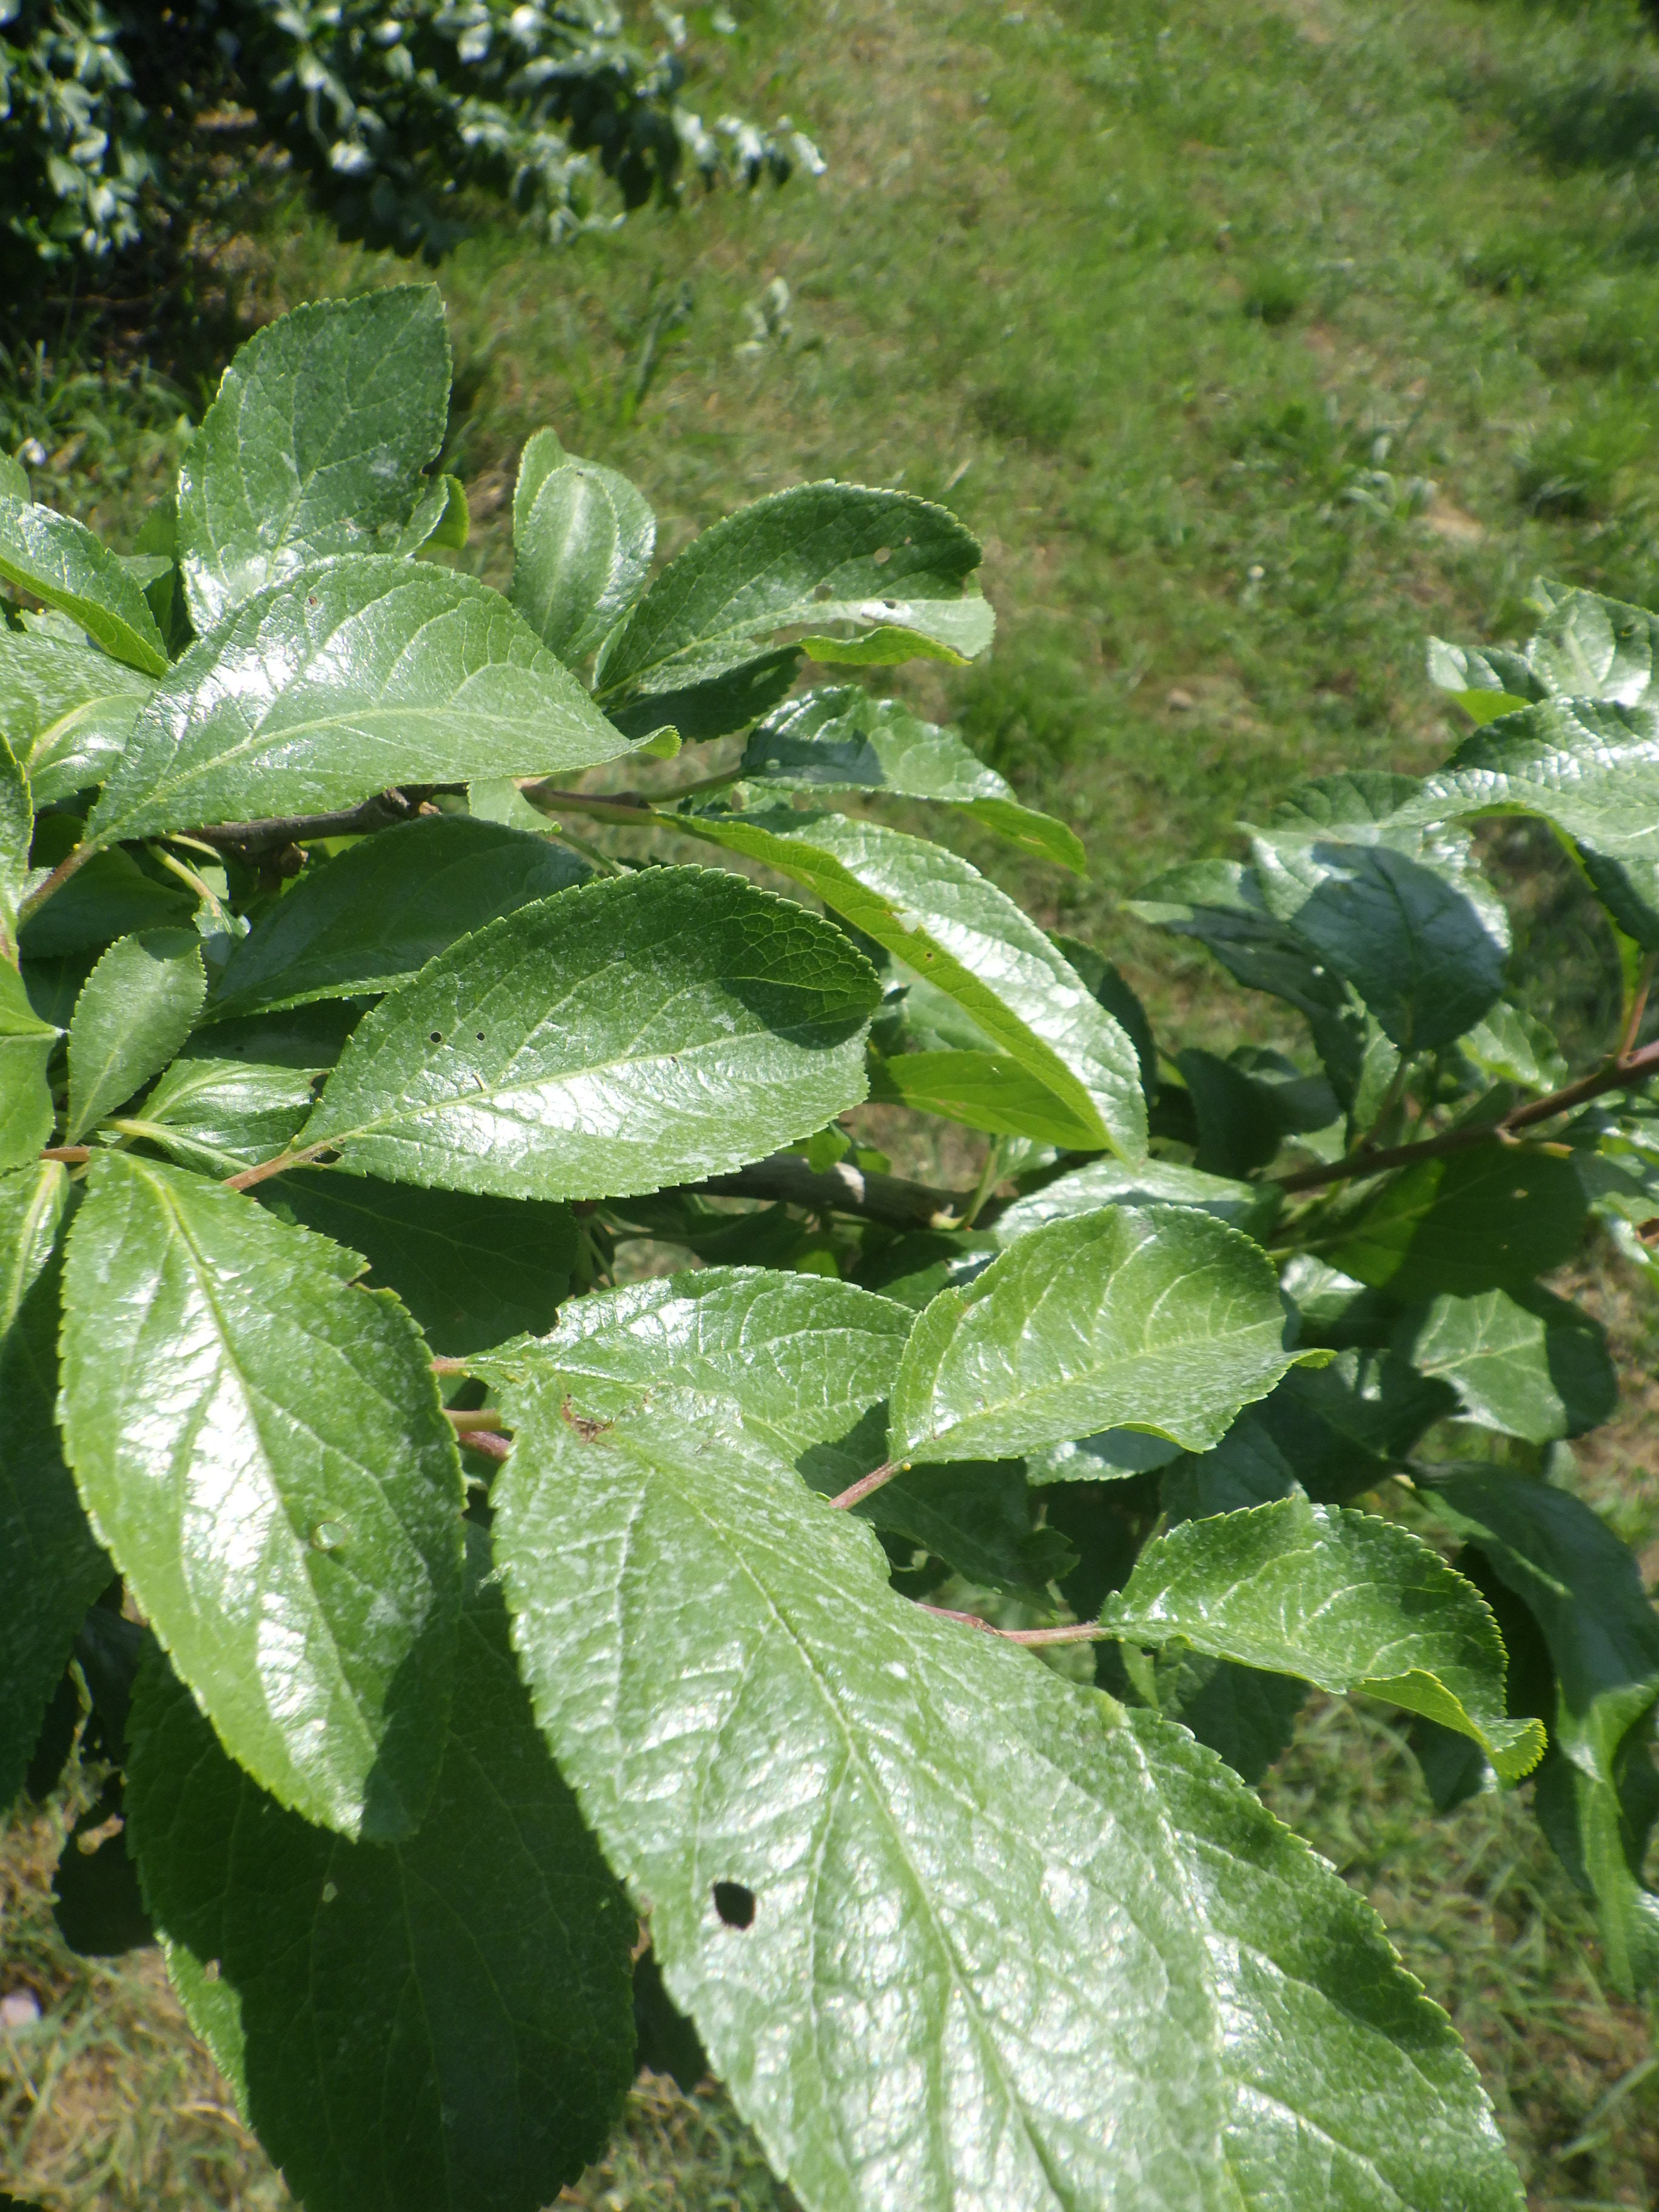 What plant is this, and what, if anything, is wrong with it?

plum, shot hole disease
